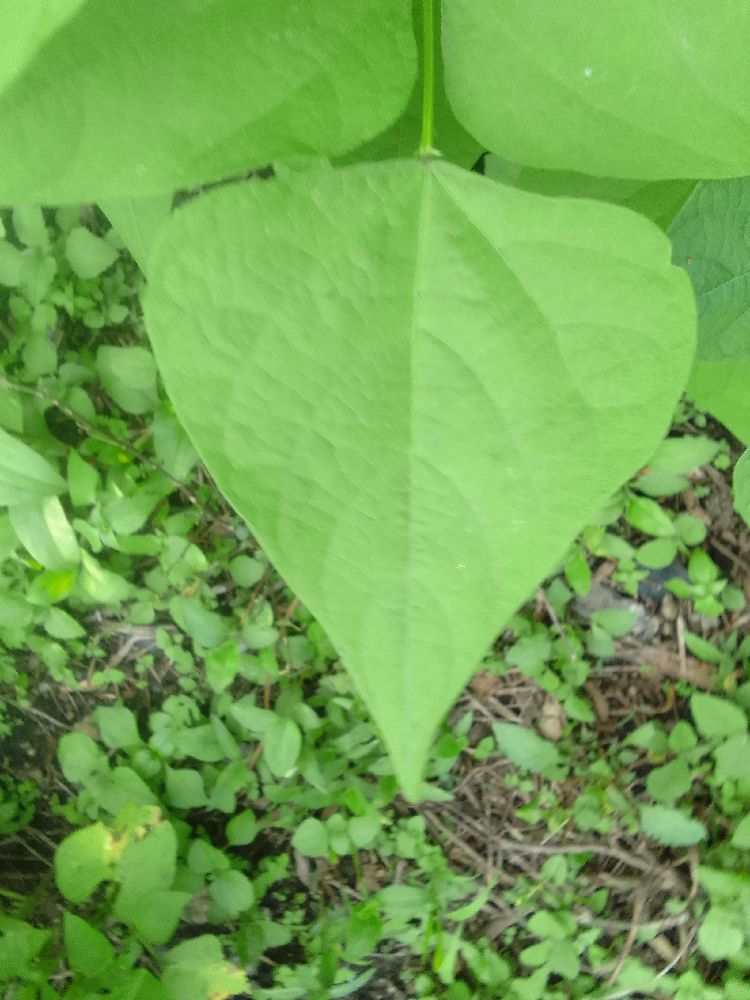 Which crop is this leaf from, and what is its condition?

common bean, healthy
